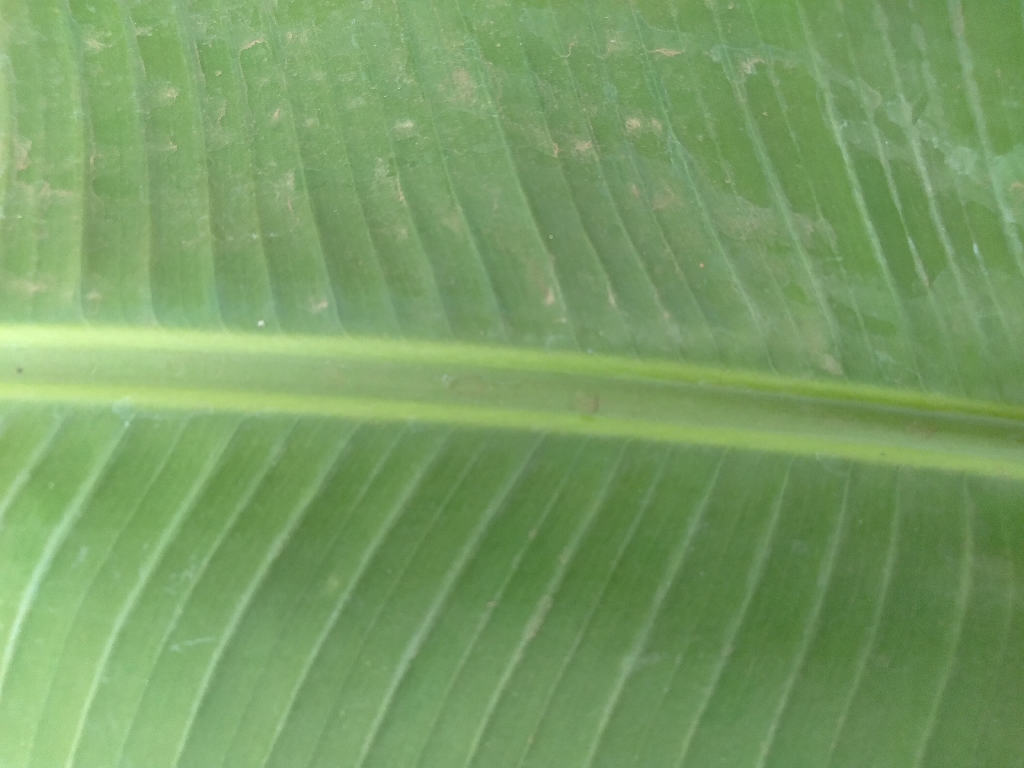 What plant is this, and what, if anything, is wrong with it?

banana, healthy
